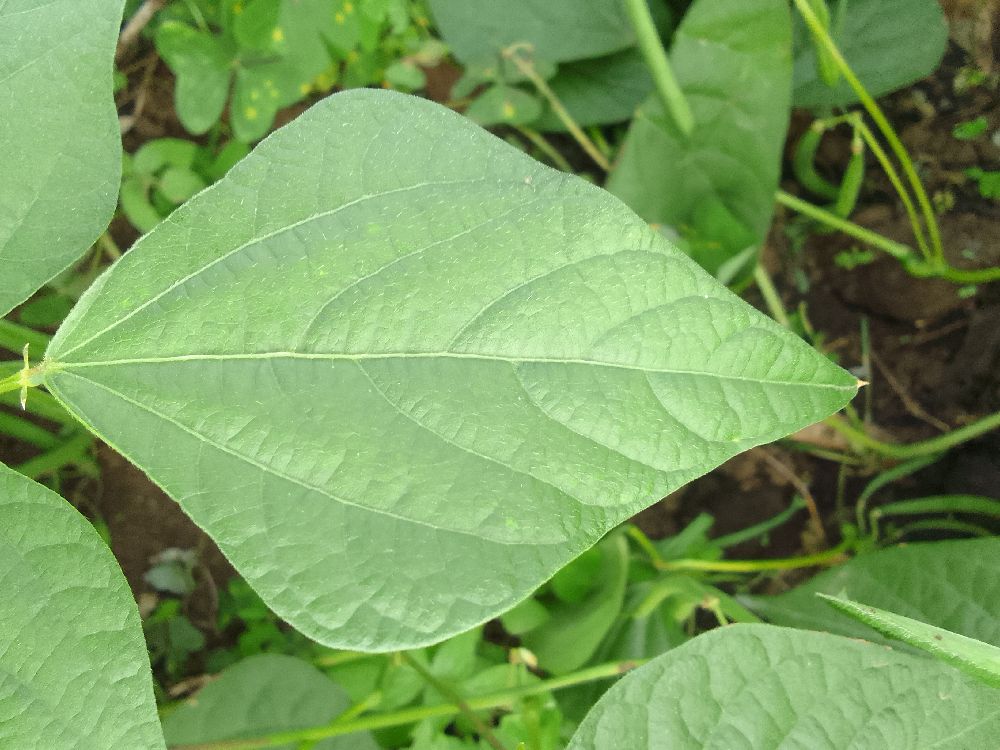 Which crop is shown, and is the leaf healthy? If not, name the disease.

common bean, healthy
